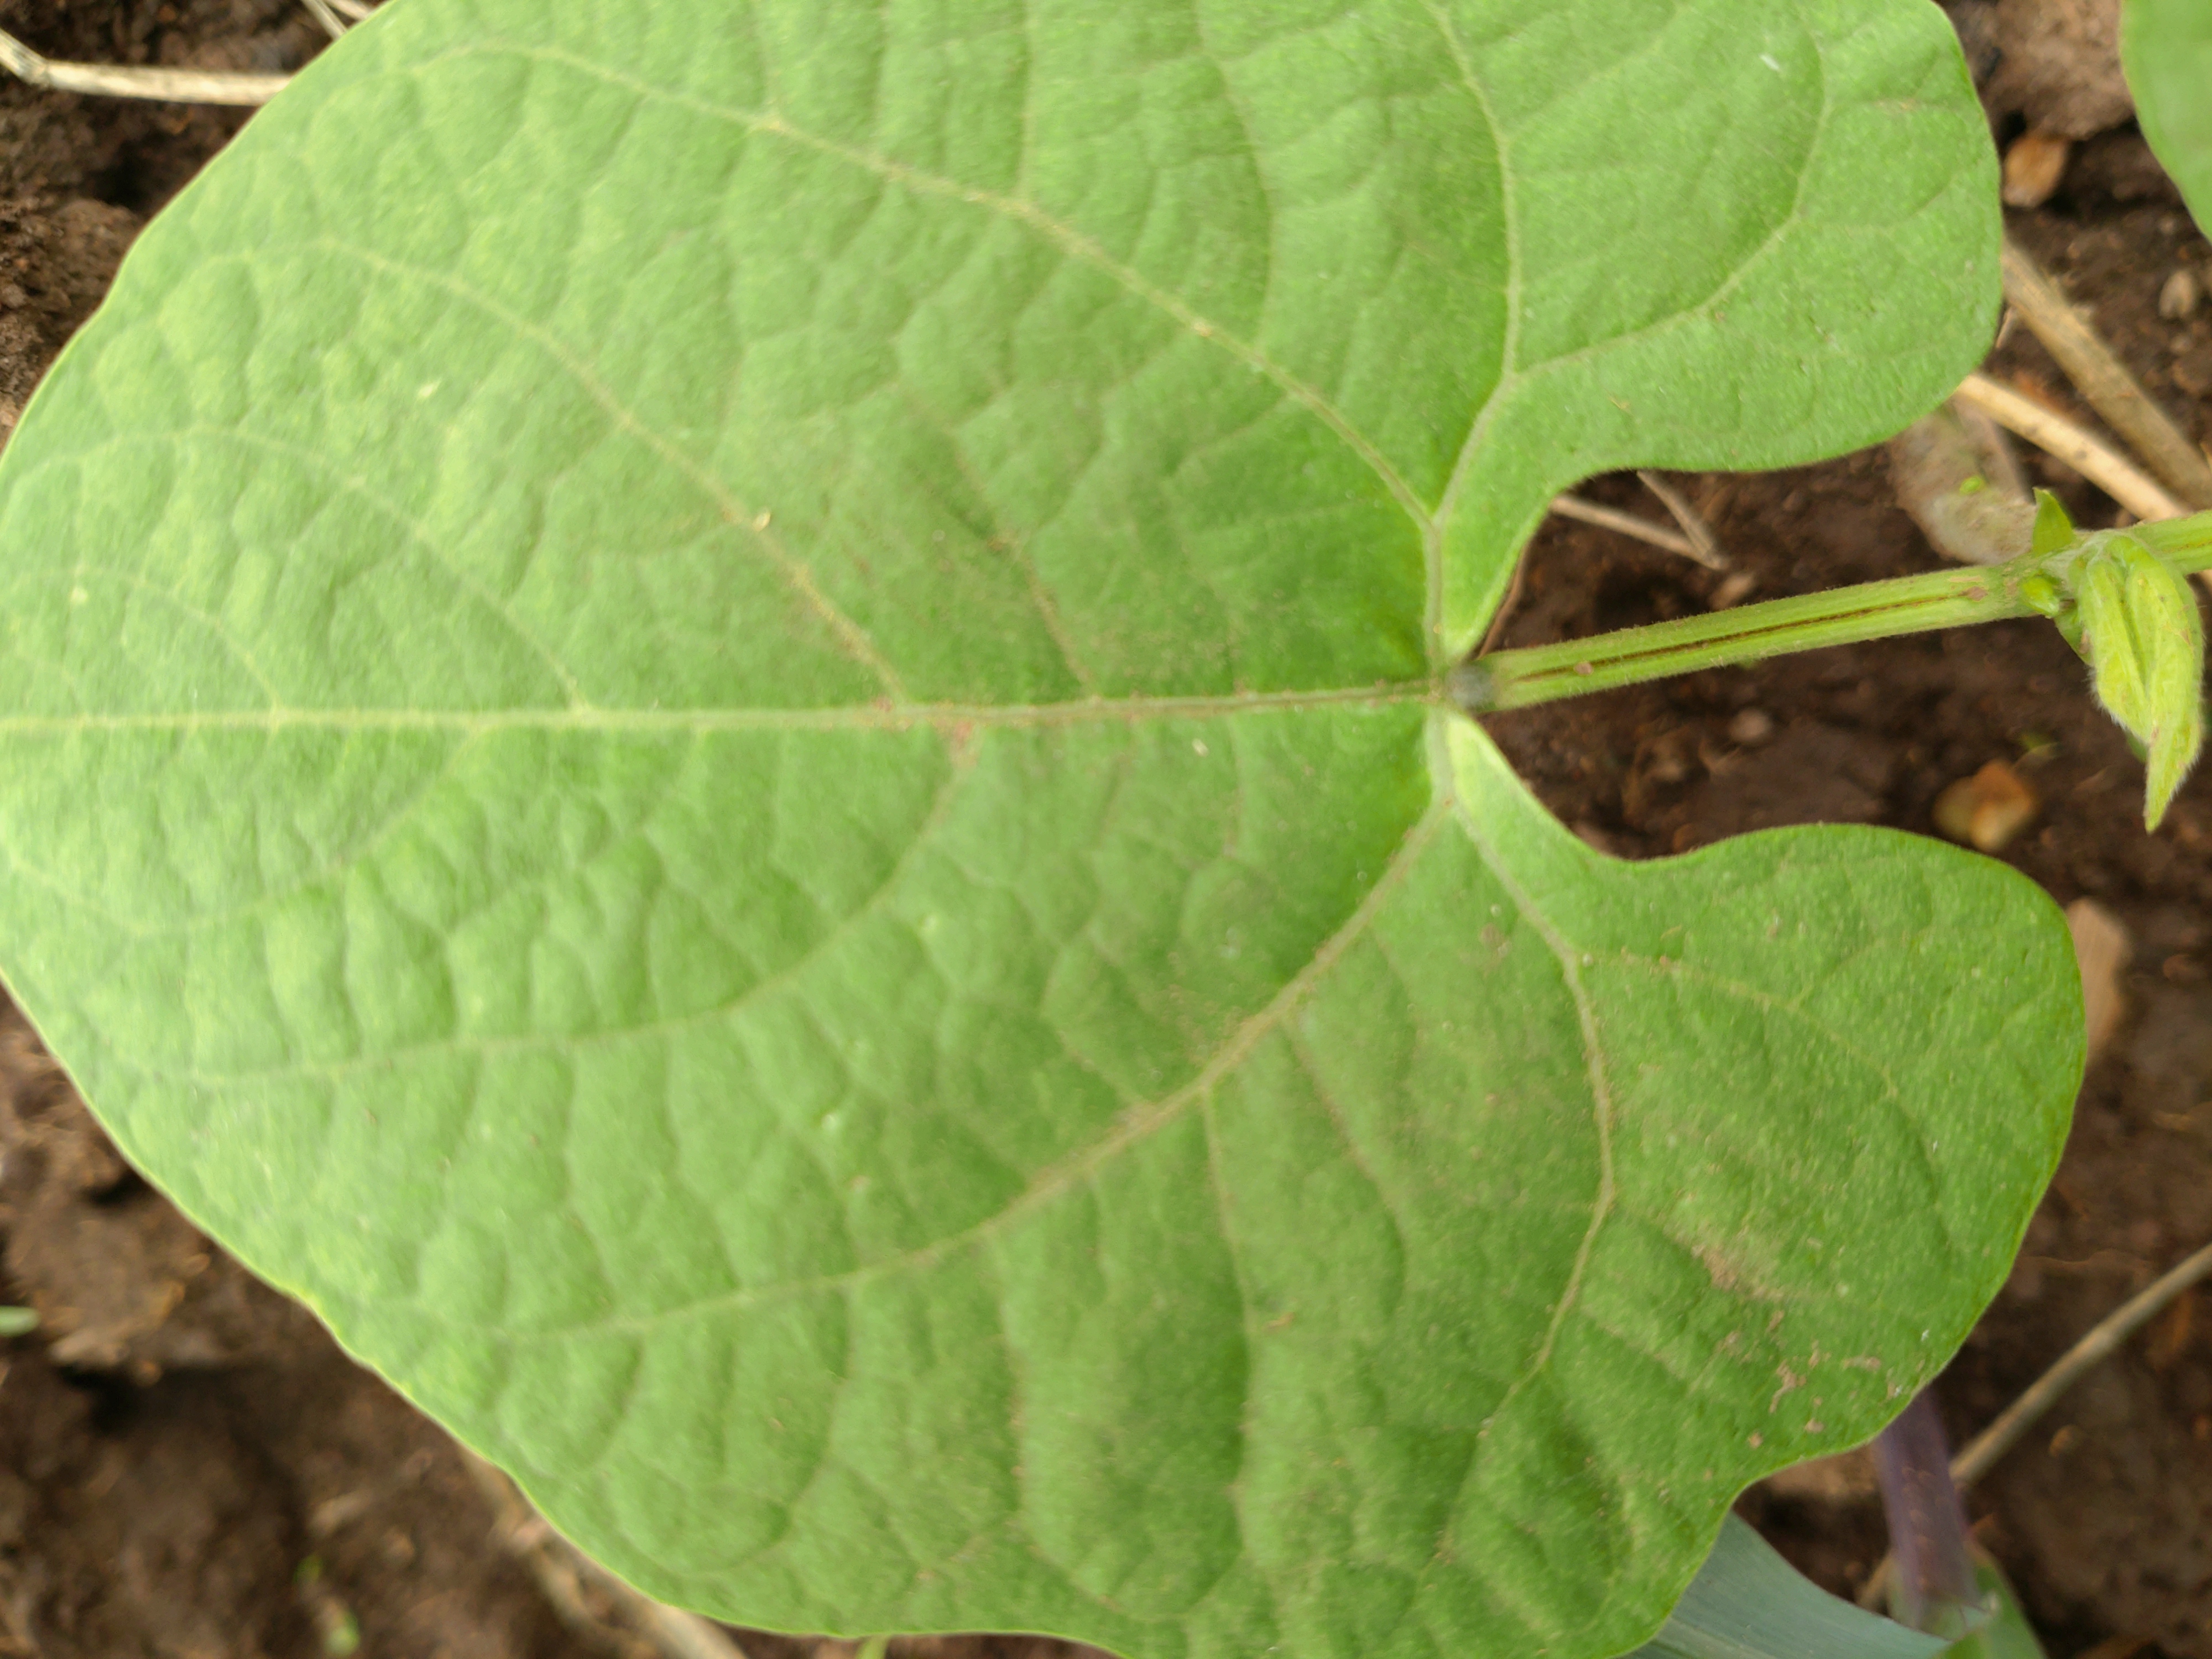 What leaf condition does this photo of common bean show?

healthy
